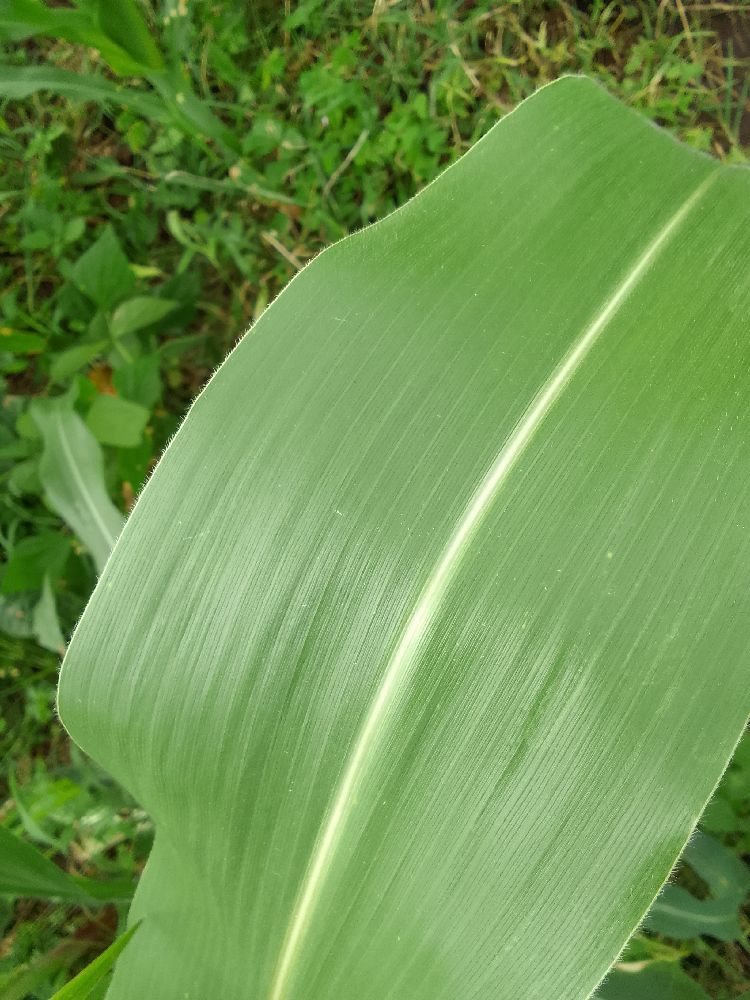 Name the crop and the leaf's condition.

maize, healthy
